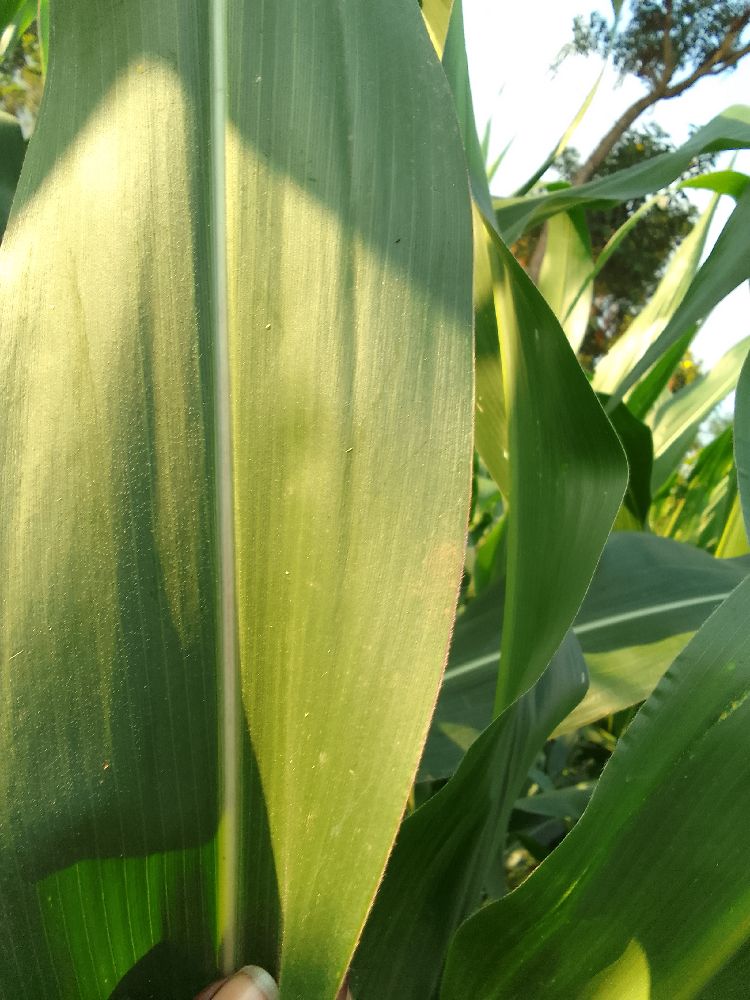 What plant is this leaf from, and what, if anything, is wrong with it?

maize, healthy
